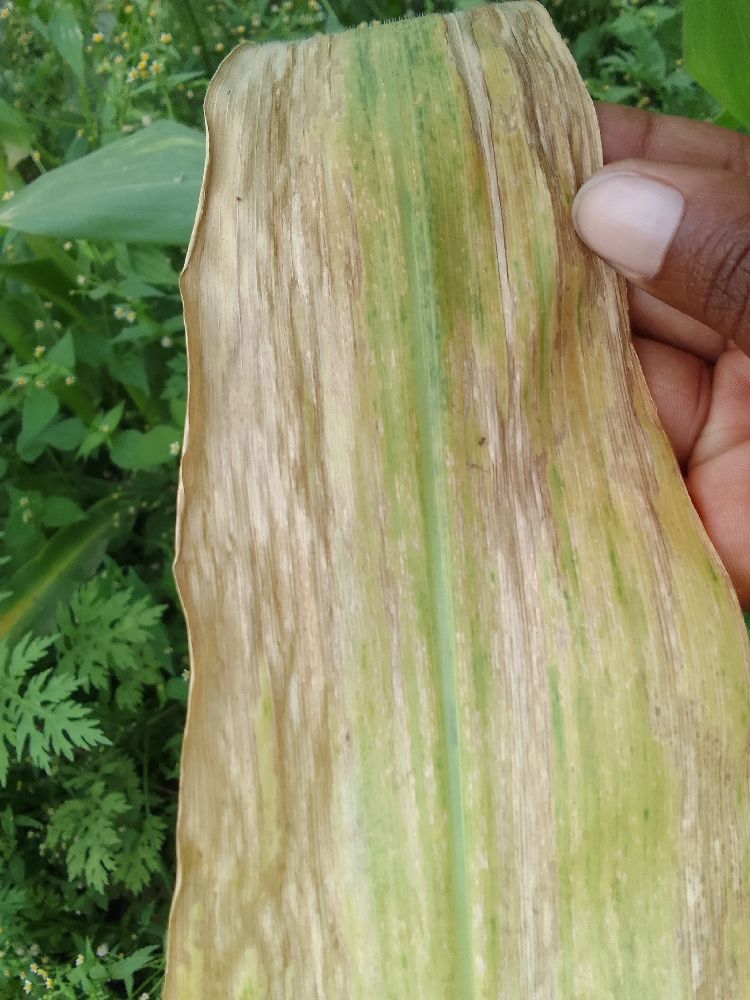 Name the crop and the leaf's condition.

maize, maize lethal necrosis
